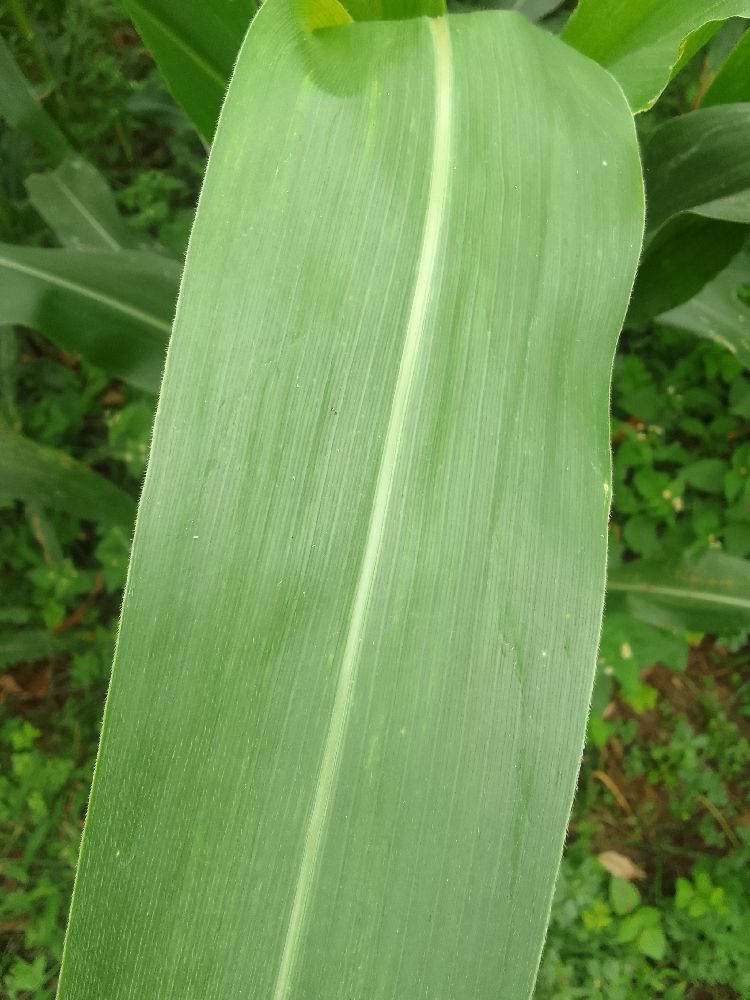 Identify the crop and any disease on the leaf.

maize, healthy
